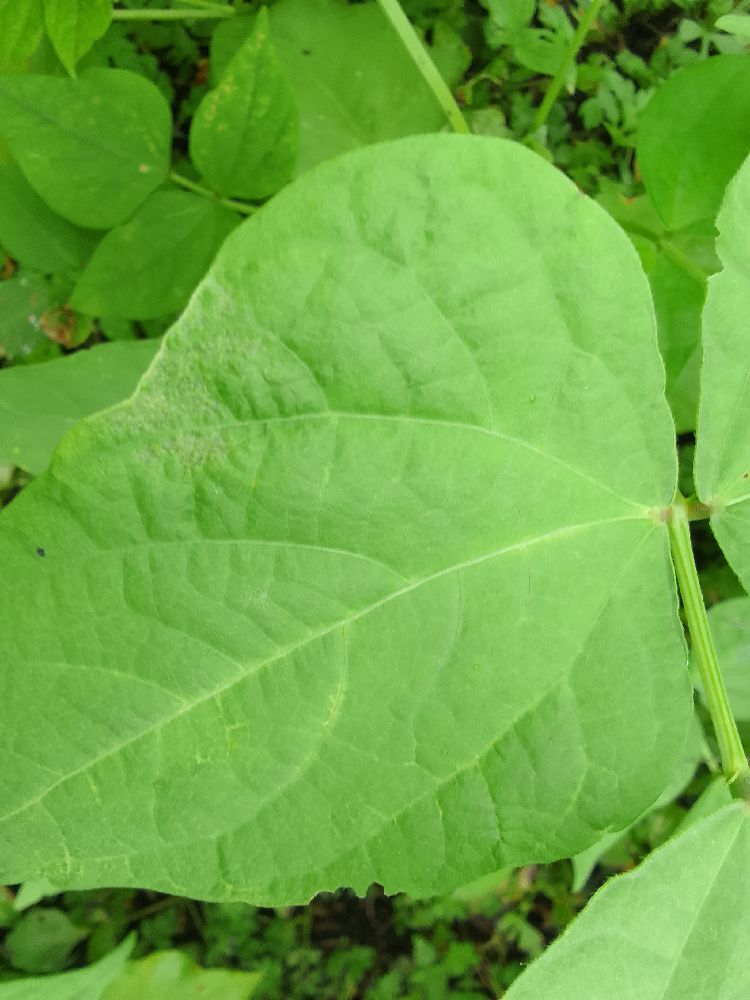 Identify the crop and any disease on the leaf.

common bean, healthy
